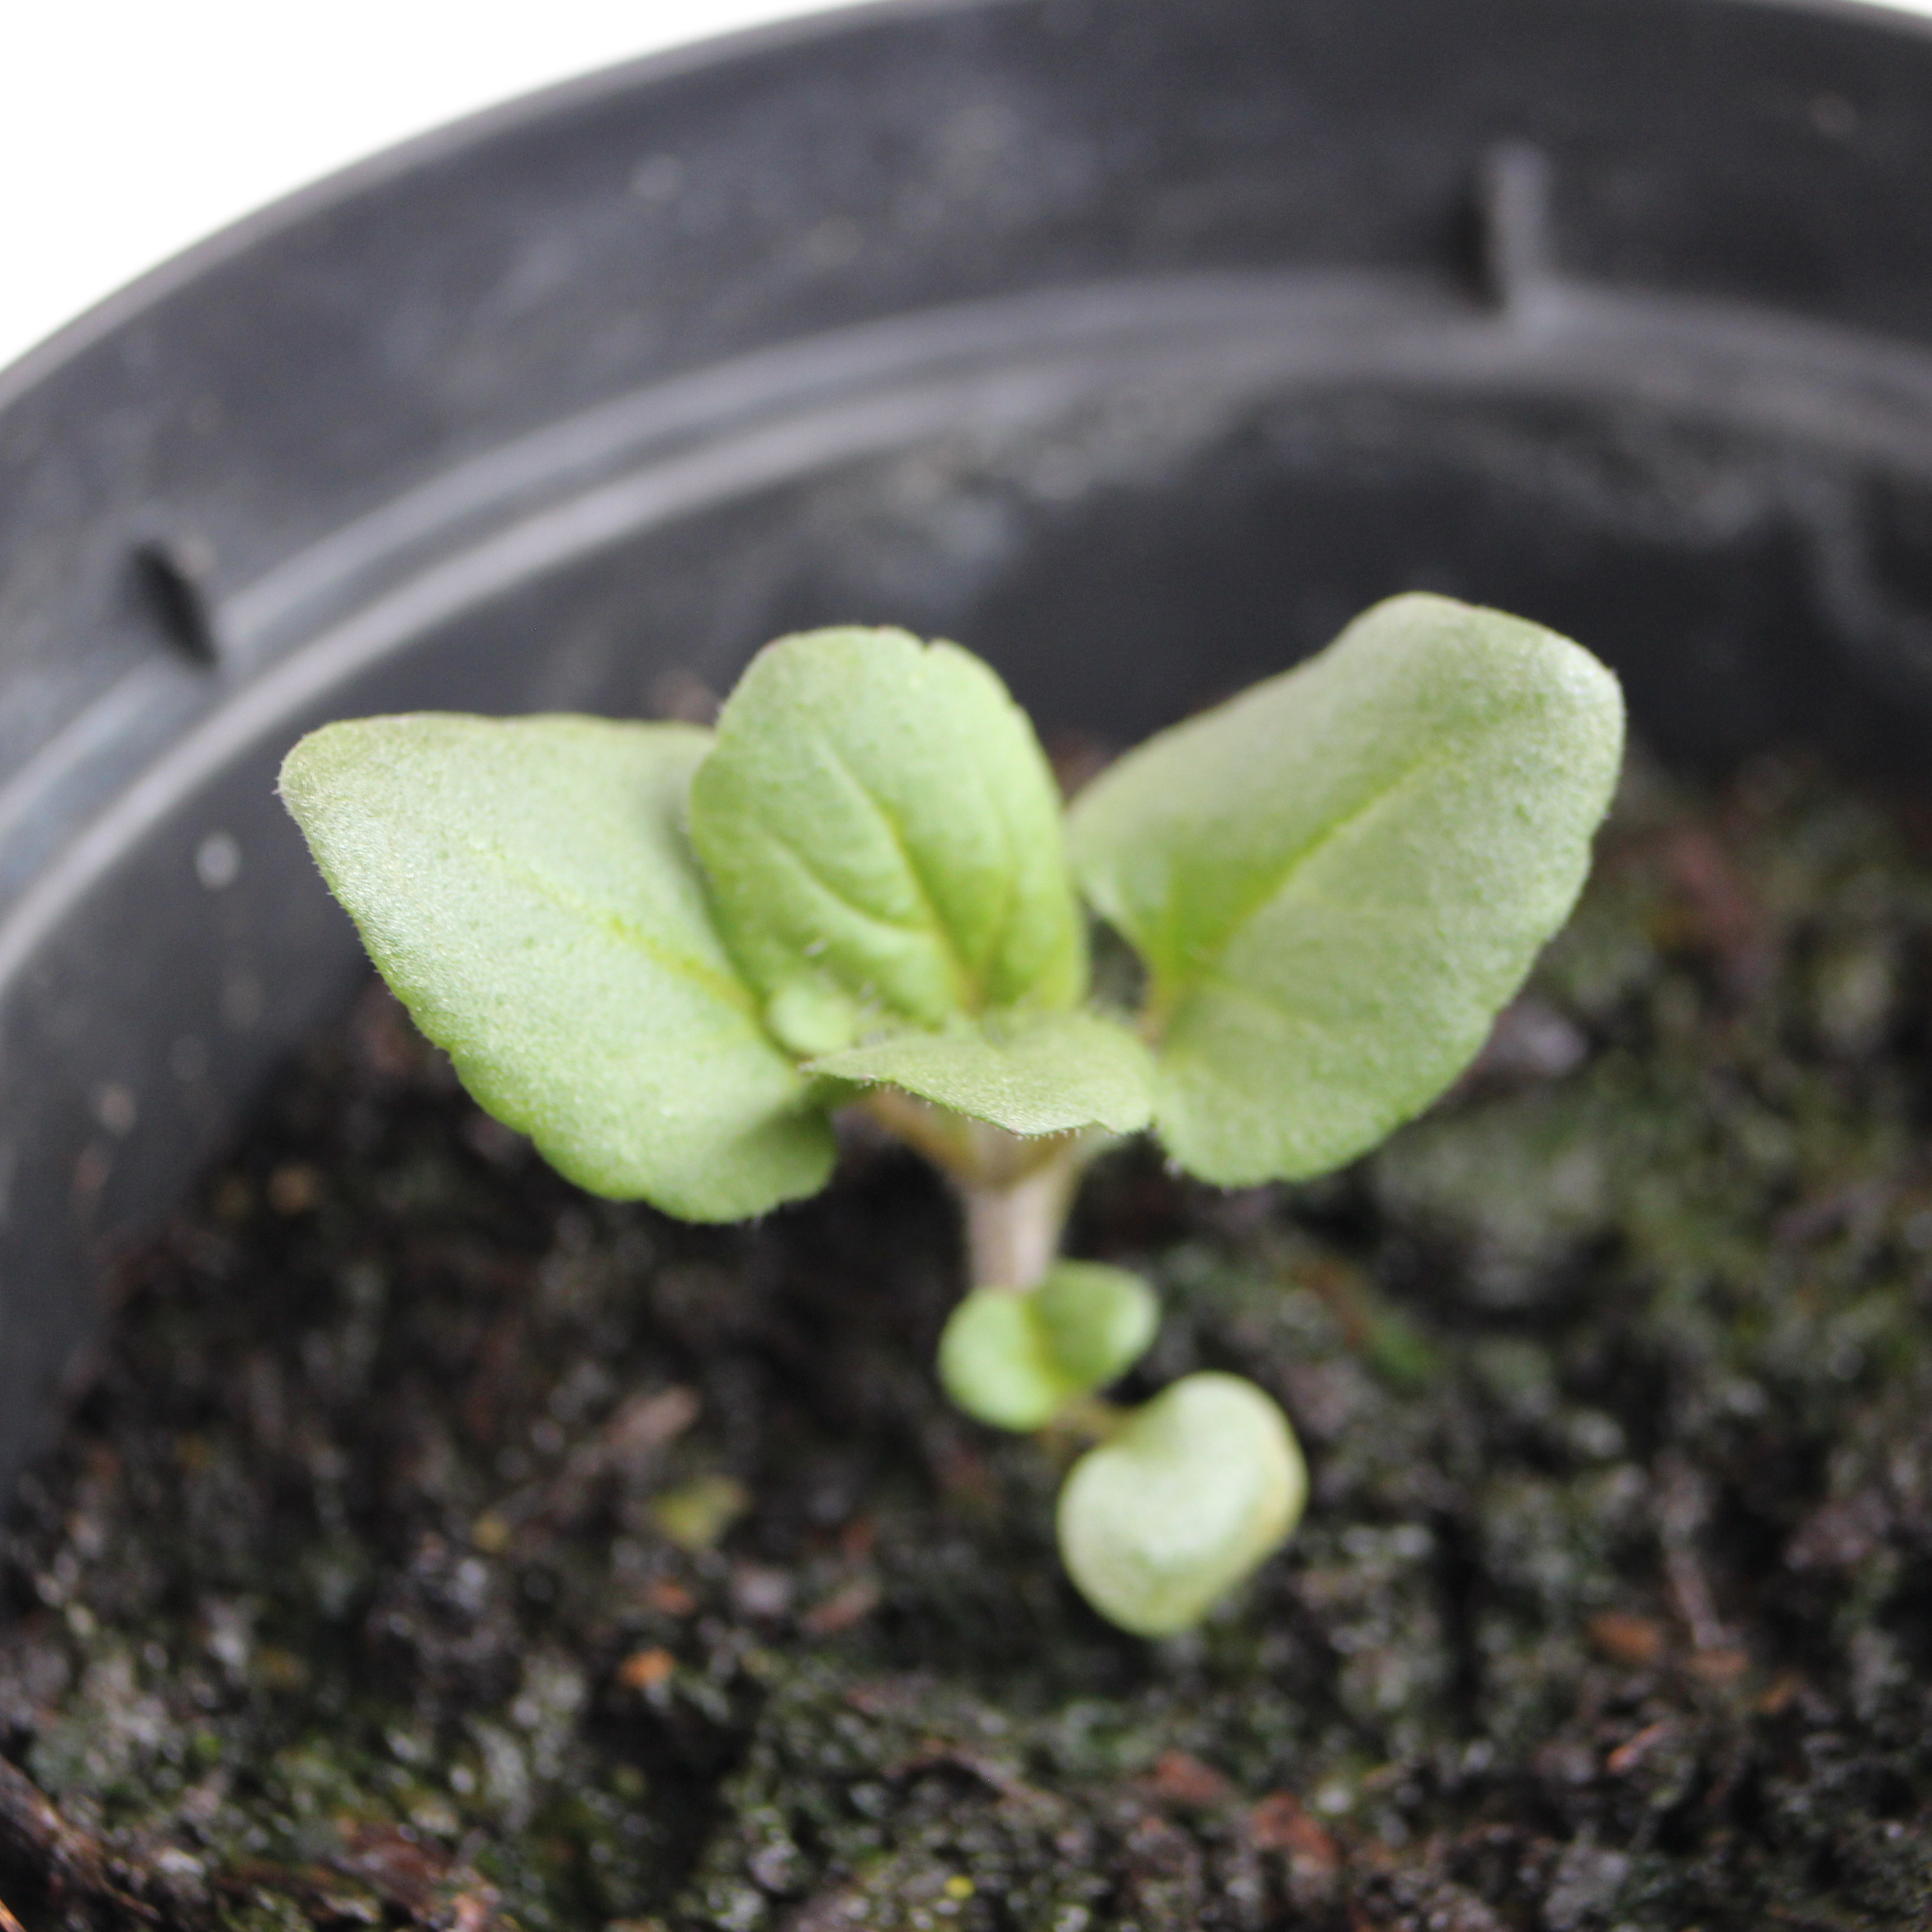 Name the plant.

Veronica persica
